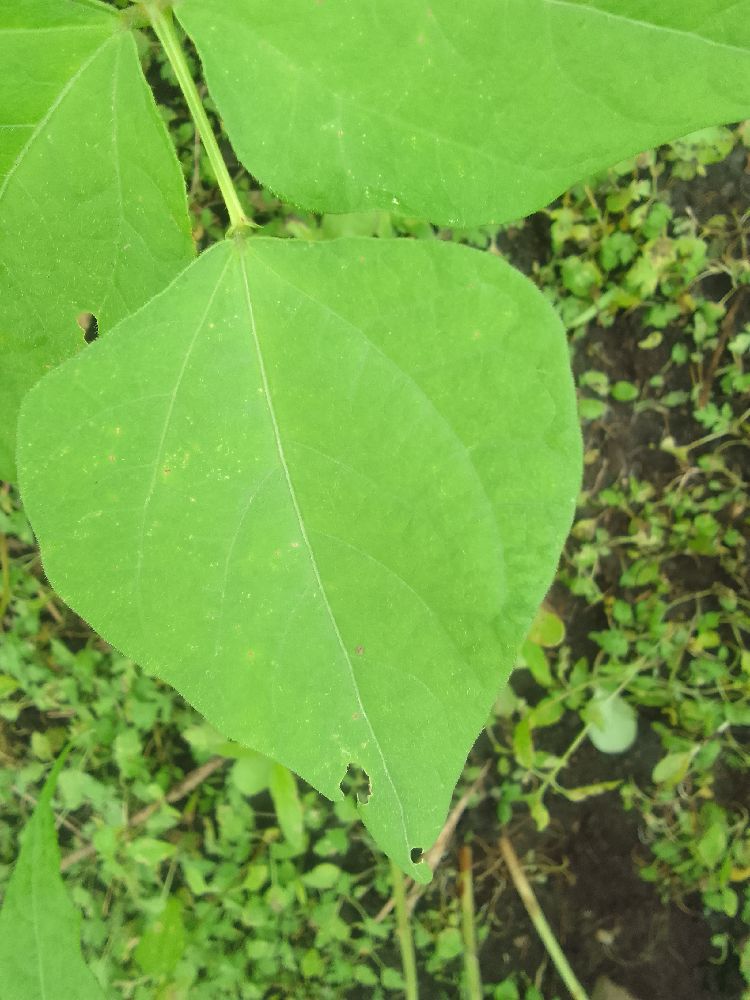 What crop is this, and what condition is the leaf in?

common bean, healthy
